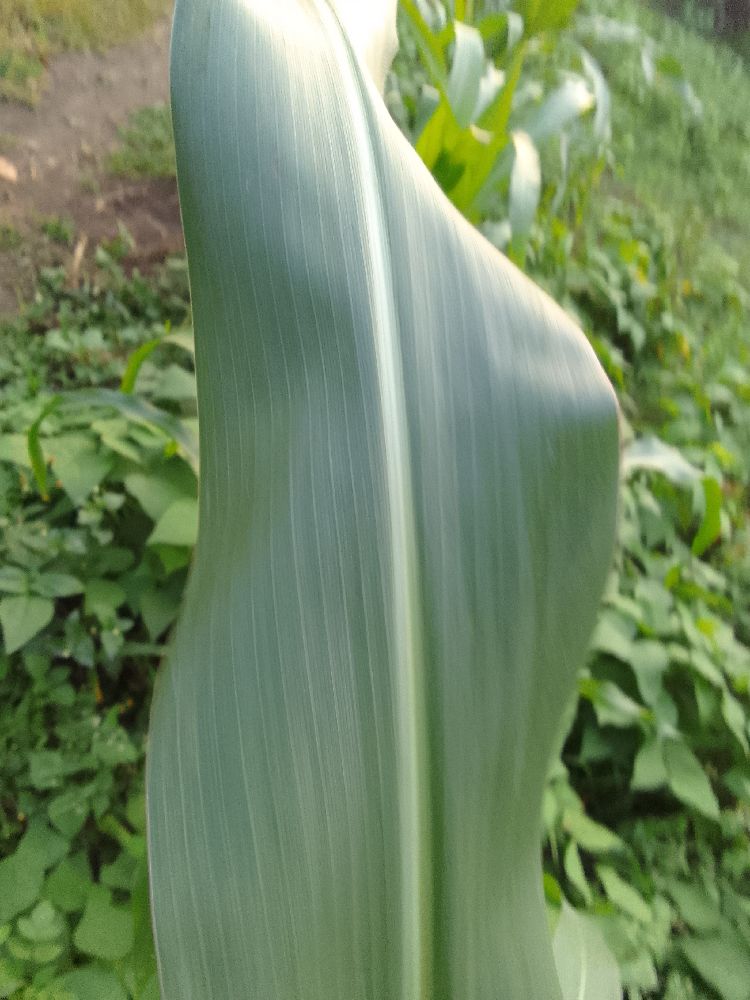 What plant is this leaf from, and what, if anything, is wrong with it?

maize, healthy
